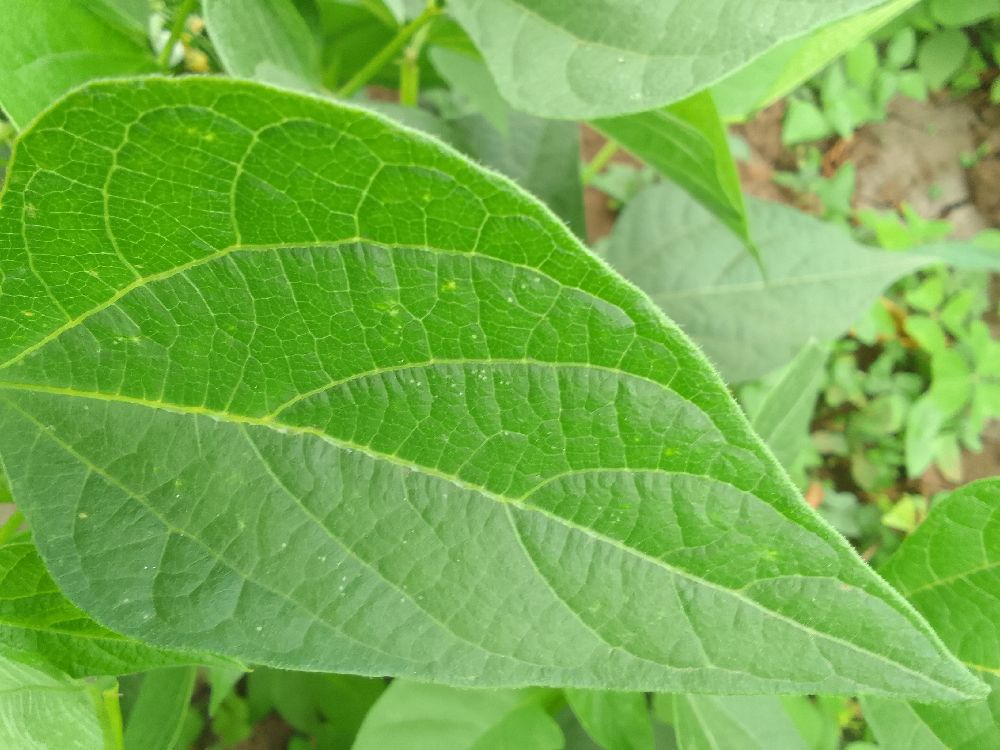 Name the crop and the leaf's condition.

common bean, healthy
